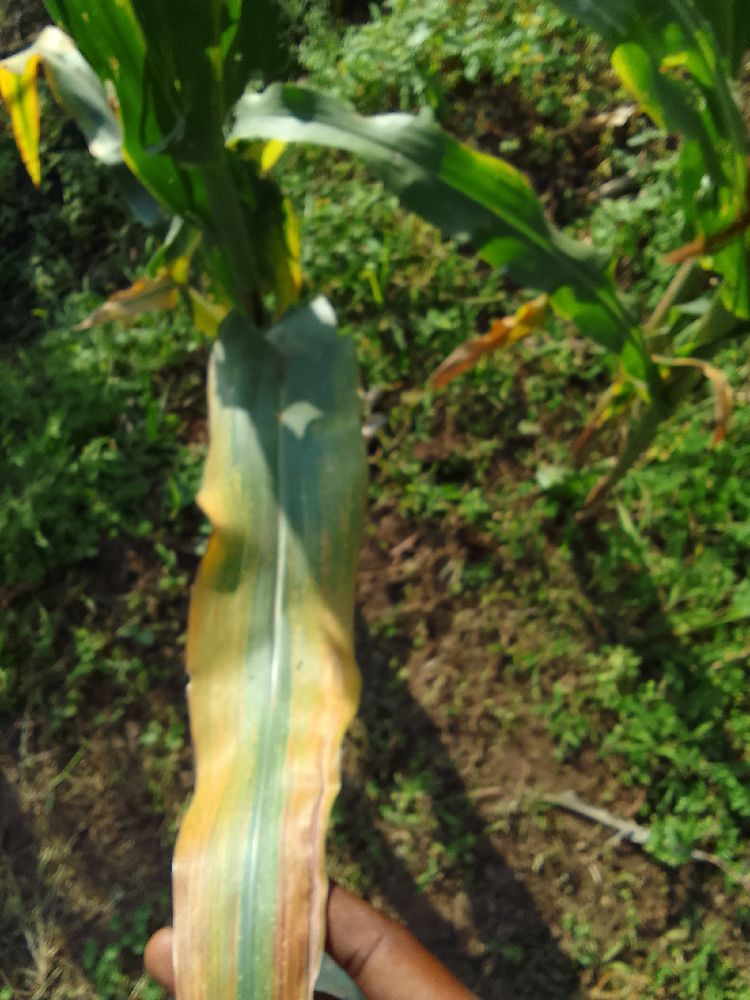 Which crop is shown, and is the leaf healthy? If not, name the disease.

maize, maize lethal necrosis
